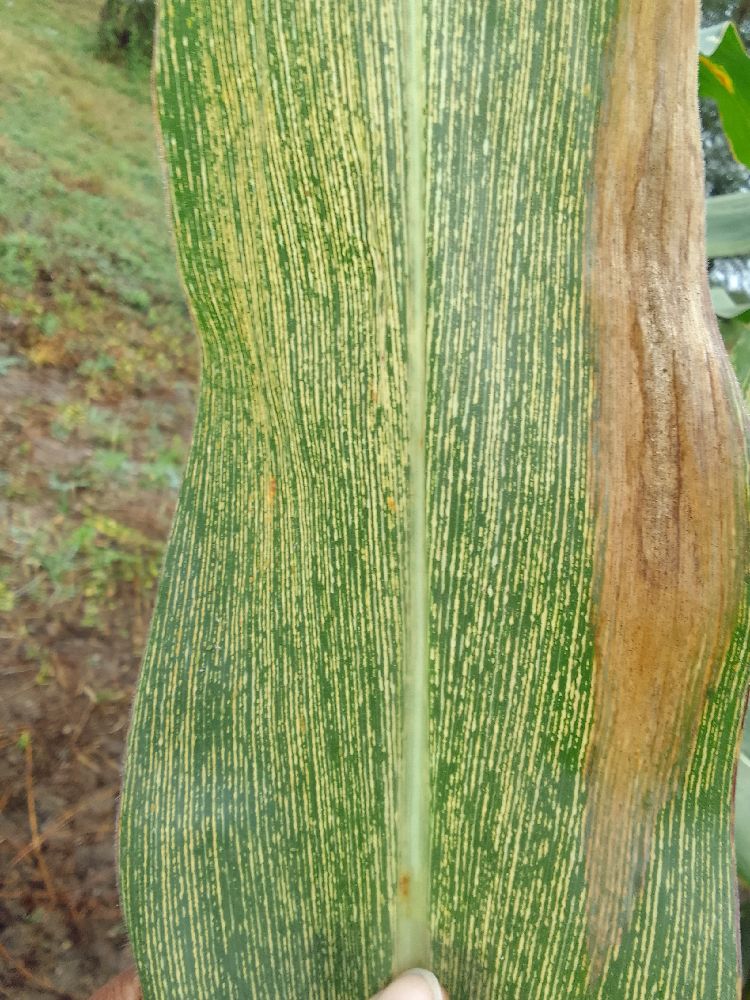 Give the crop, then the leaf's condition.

maize, maize streak virus
